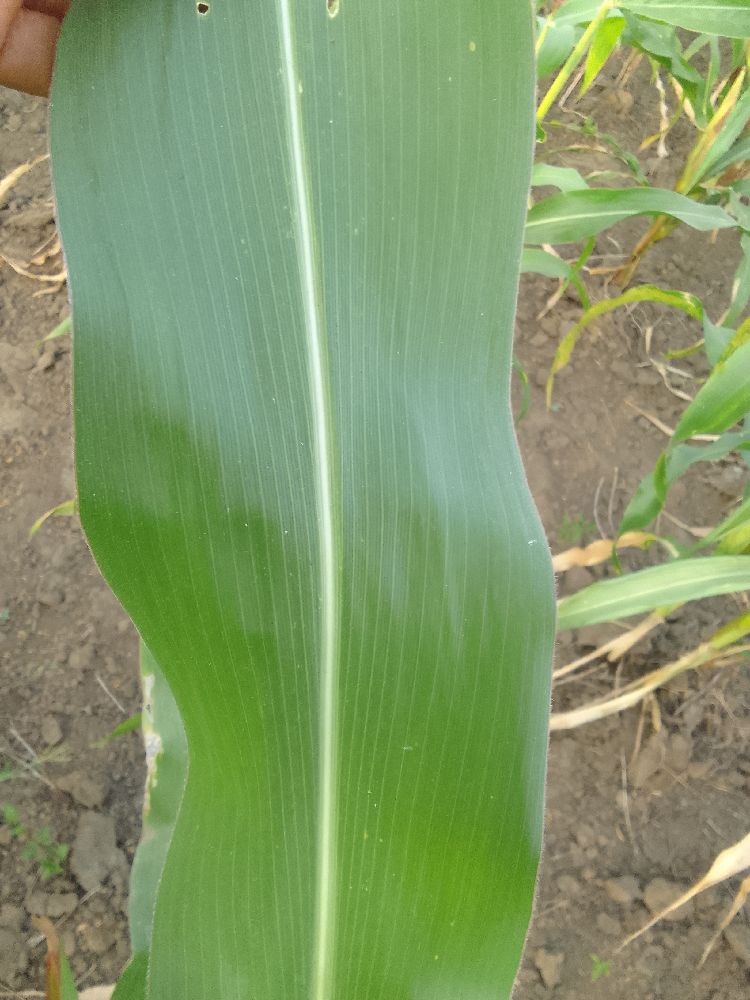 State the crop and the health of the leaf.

maize, healthy
